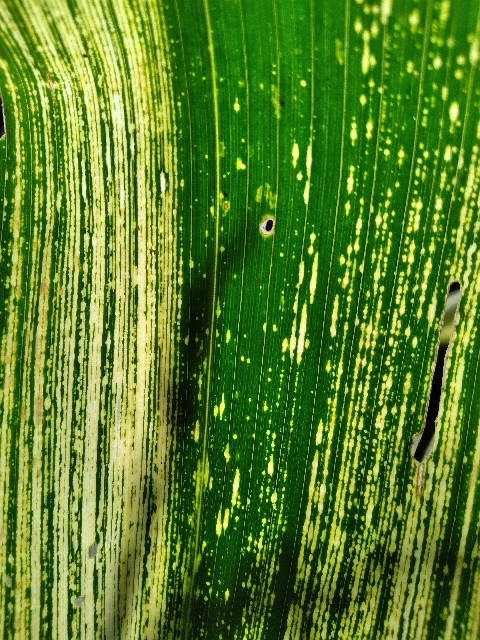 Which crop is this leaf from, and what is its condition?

maize, maize streak virus
